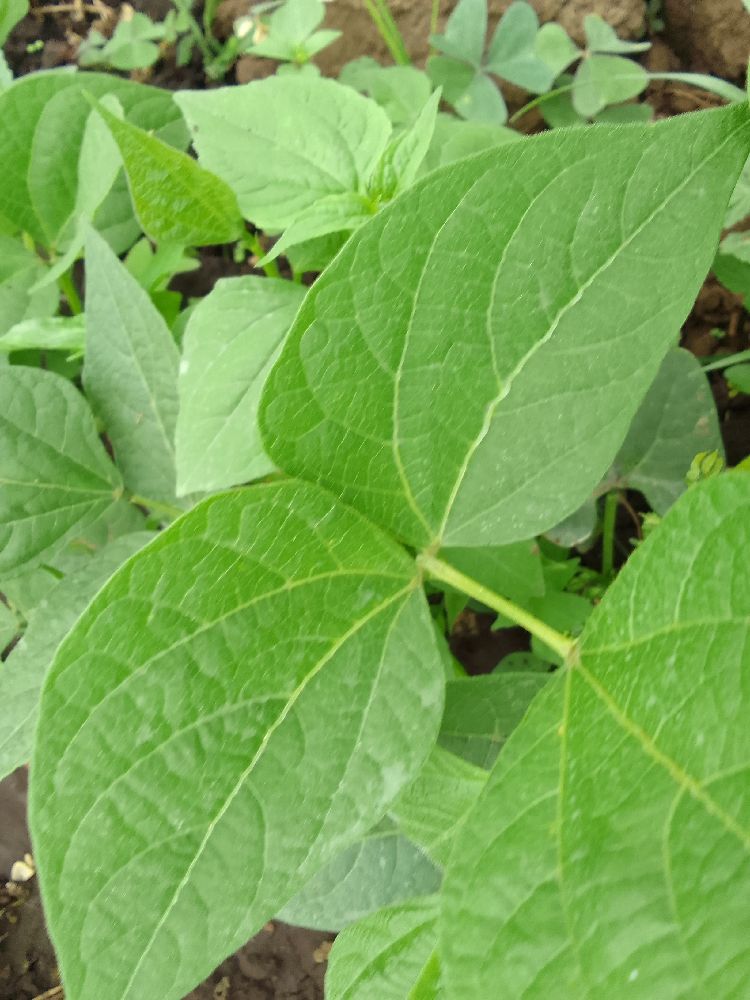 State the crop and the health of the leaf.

common bean, healthy
